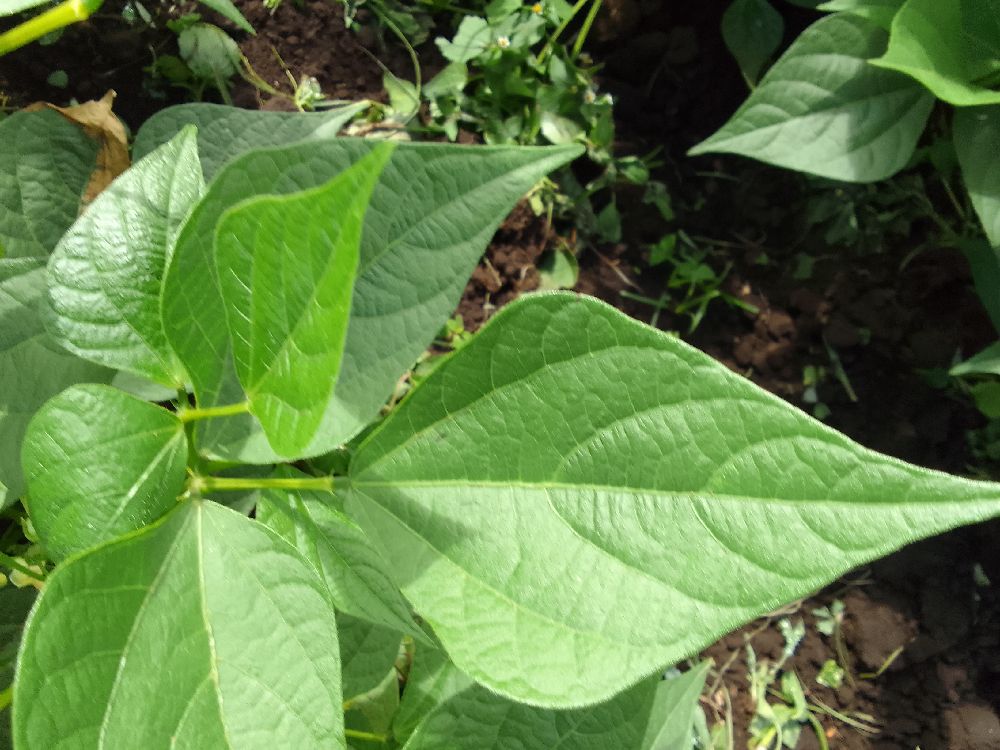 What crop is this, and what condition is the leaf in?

common bean, healthy
